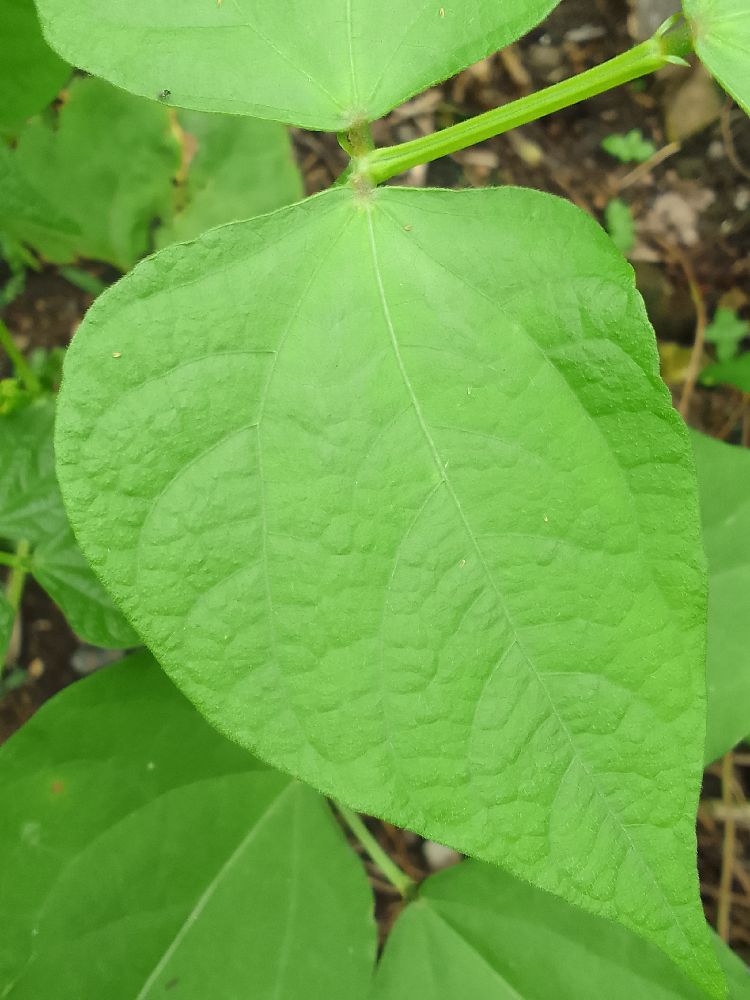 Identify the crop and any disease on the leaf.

common bean, healthy
